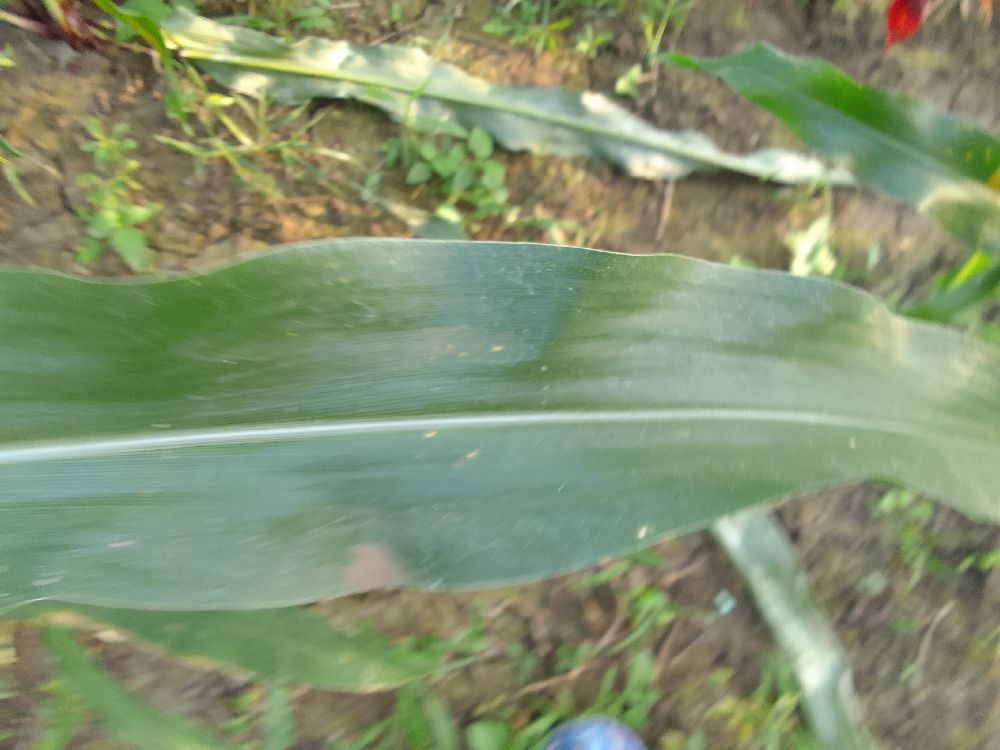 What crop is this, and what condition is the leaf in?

maize, healthy
